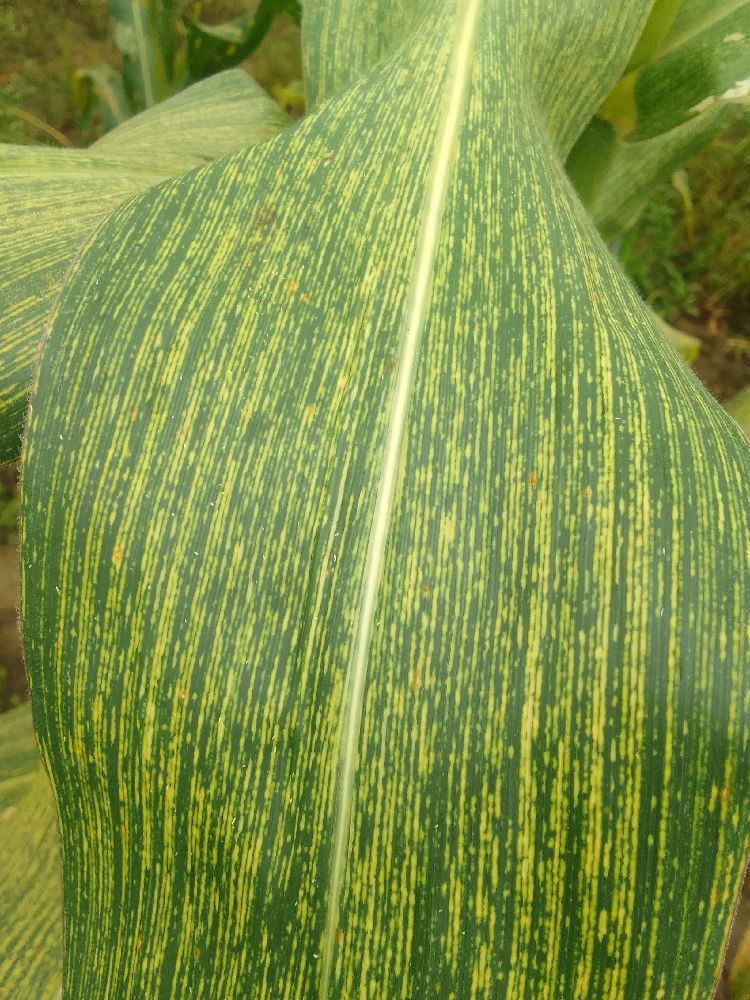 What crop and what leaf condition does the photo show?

maize, maize streak virus
